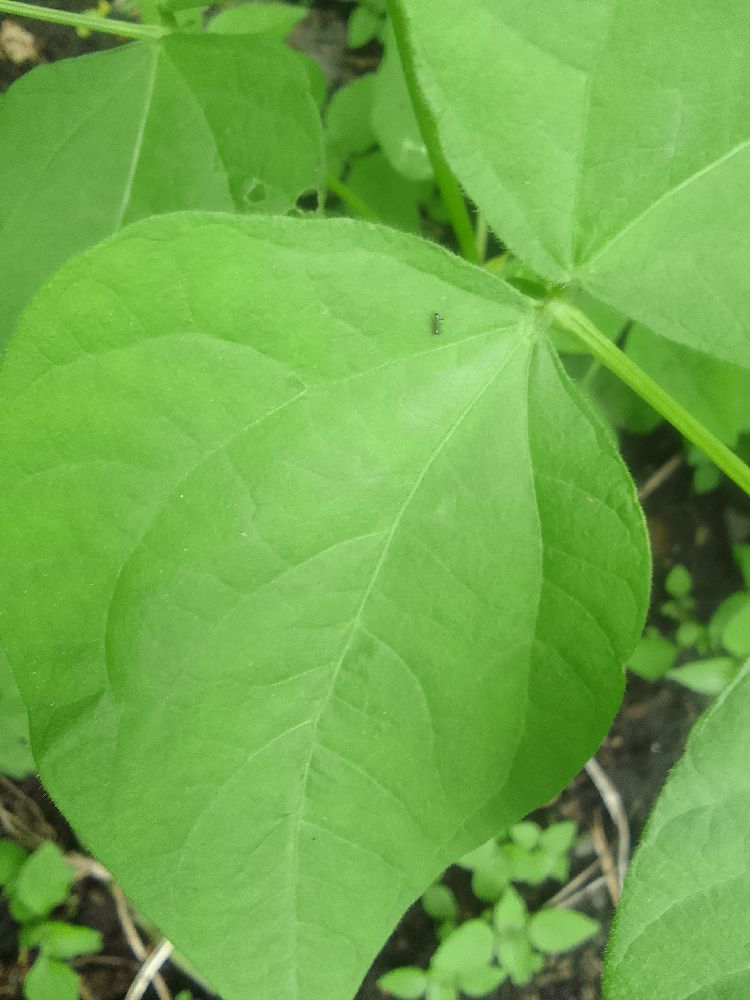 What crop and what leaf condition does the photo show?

common bean, healthy
